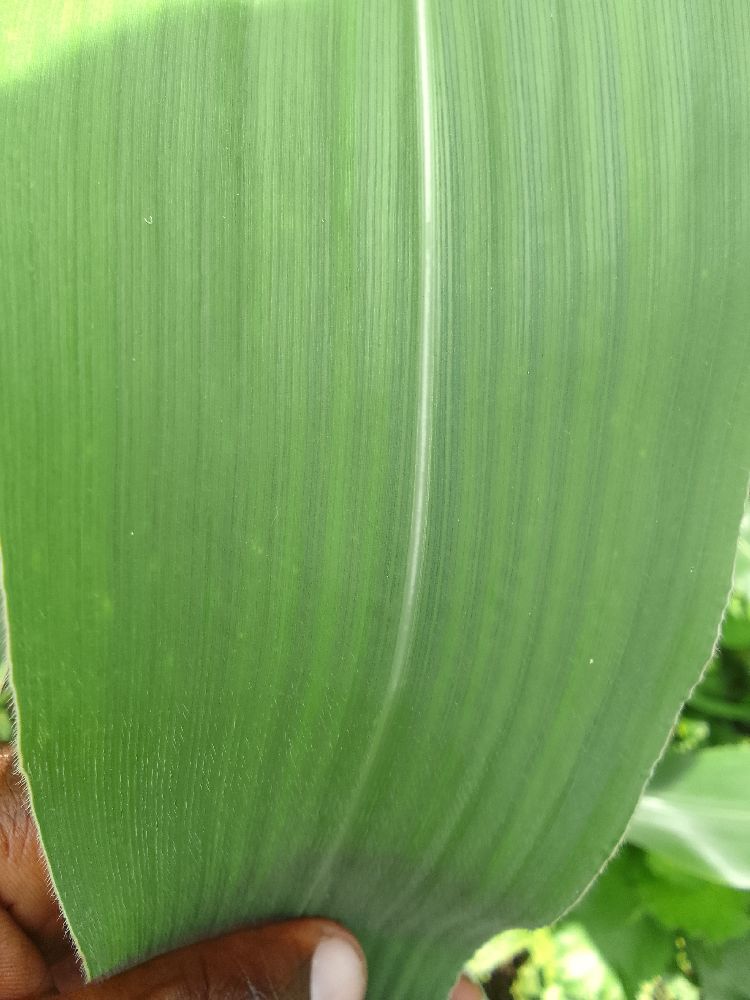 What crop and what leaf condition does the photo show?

maize, maize streak virus
